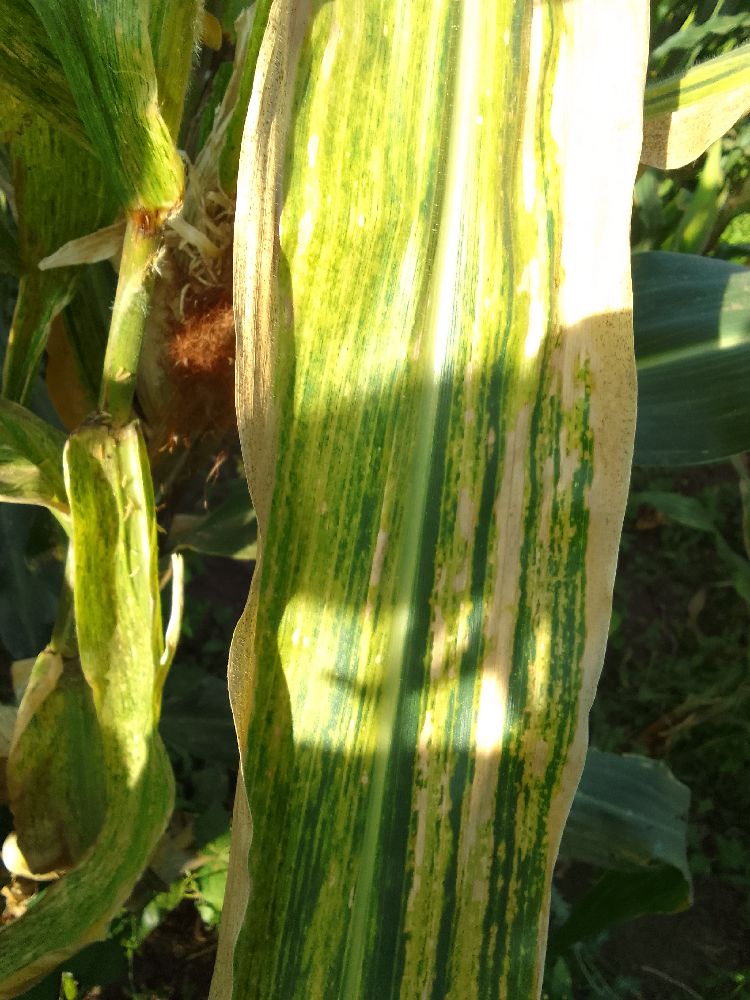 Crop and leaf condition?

maize, maize lethal necrosis
